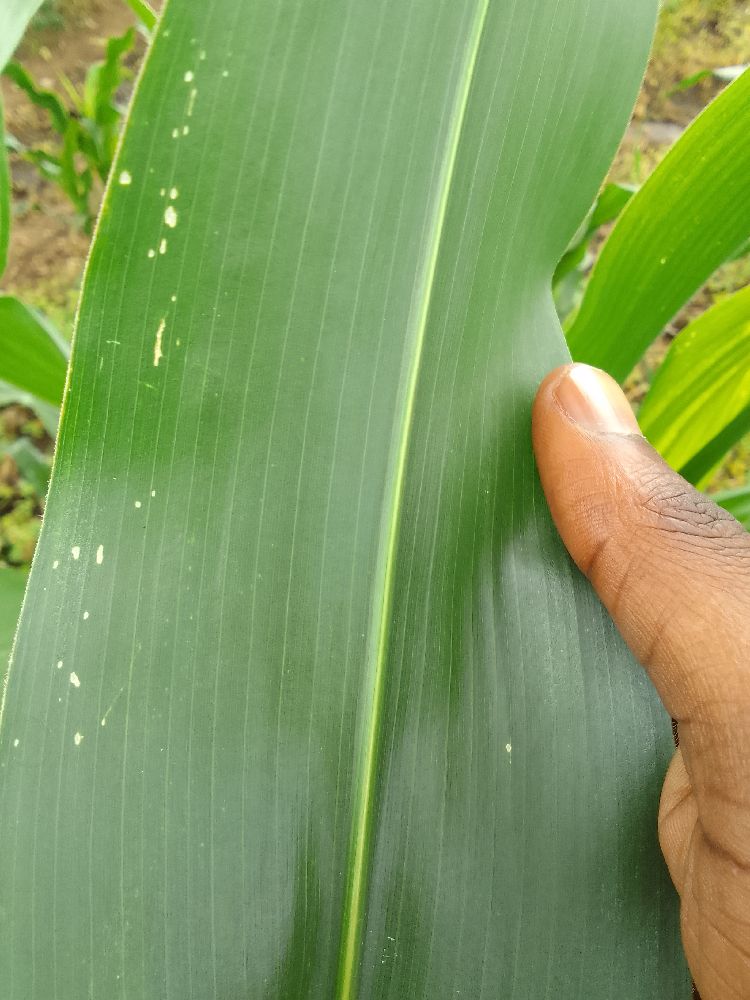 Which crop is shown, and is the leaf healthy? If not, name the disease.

maize, healthy
